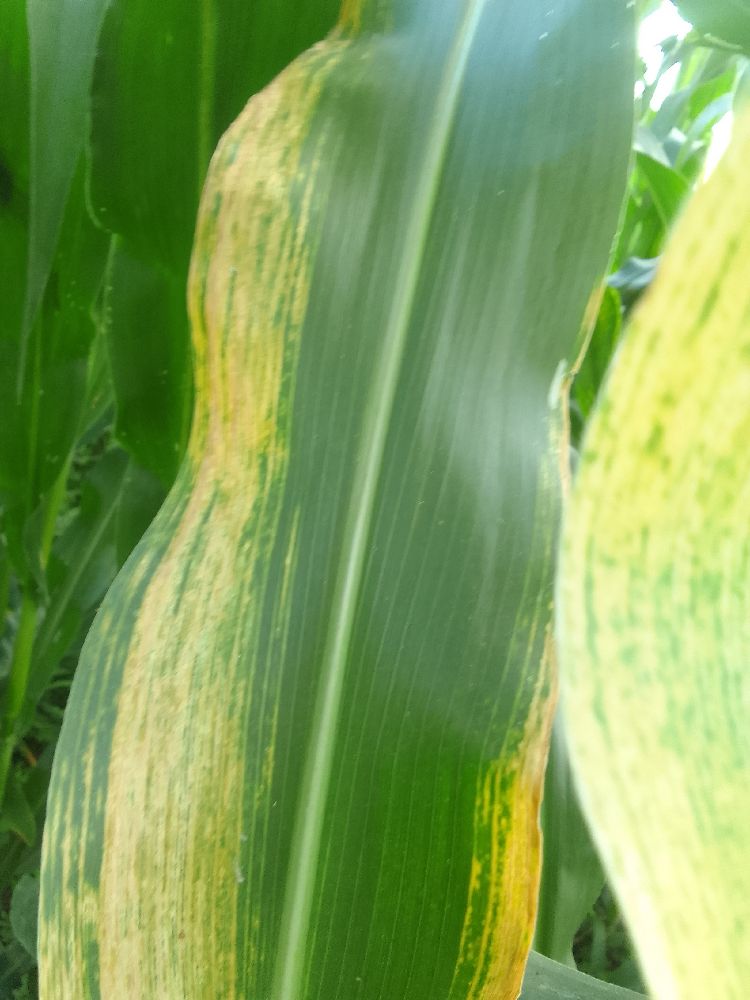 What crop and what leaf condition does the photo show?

maize, maize lethal necrosis
